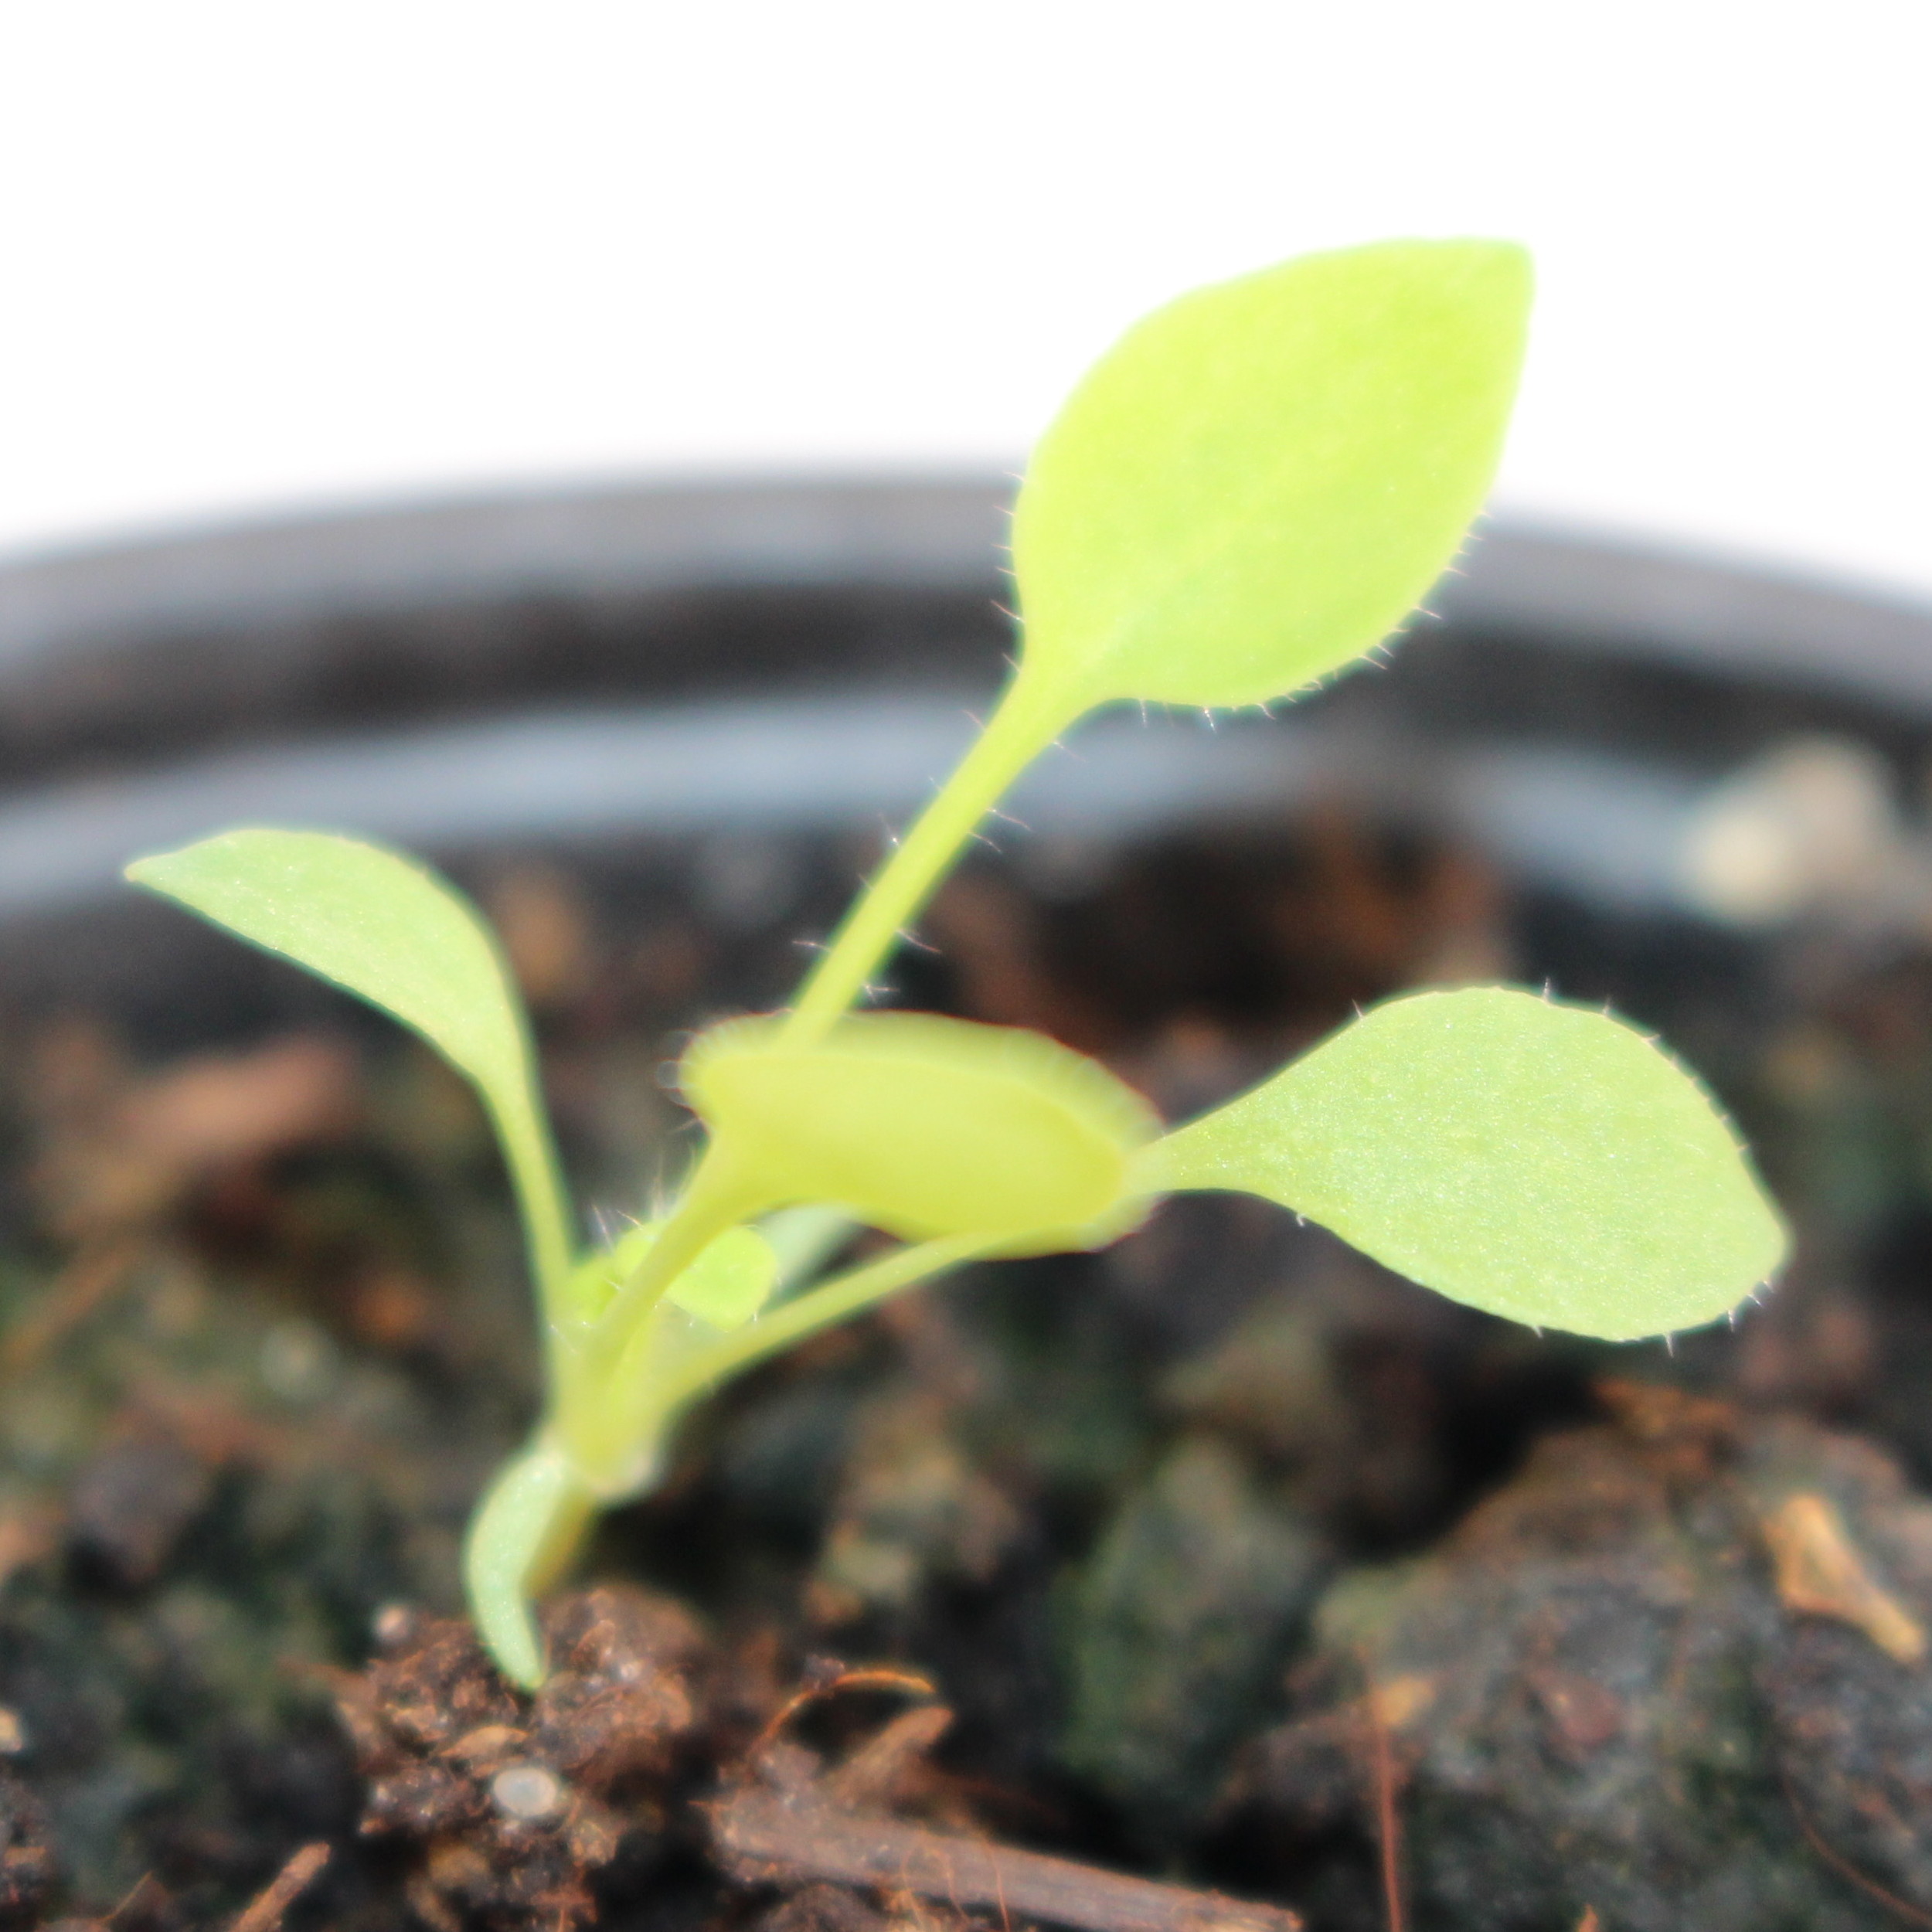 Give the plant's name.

Papaver rhoeas
